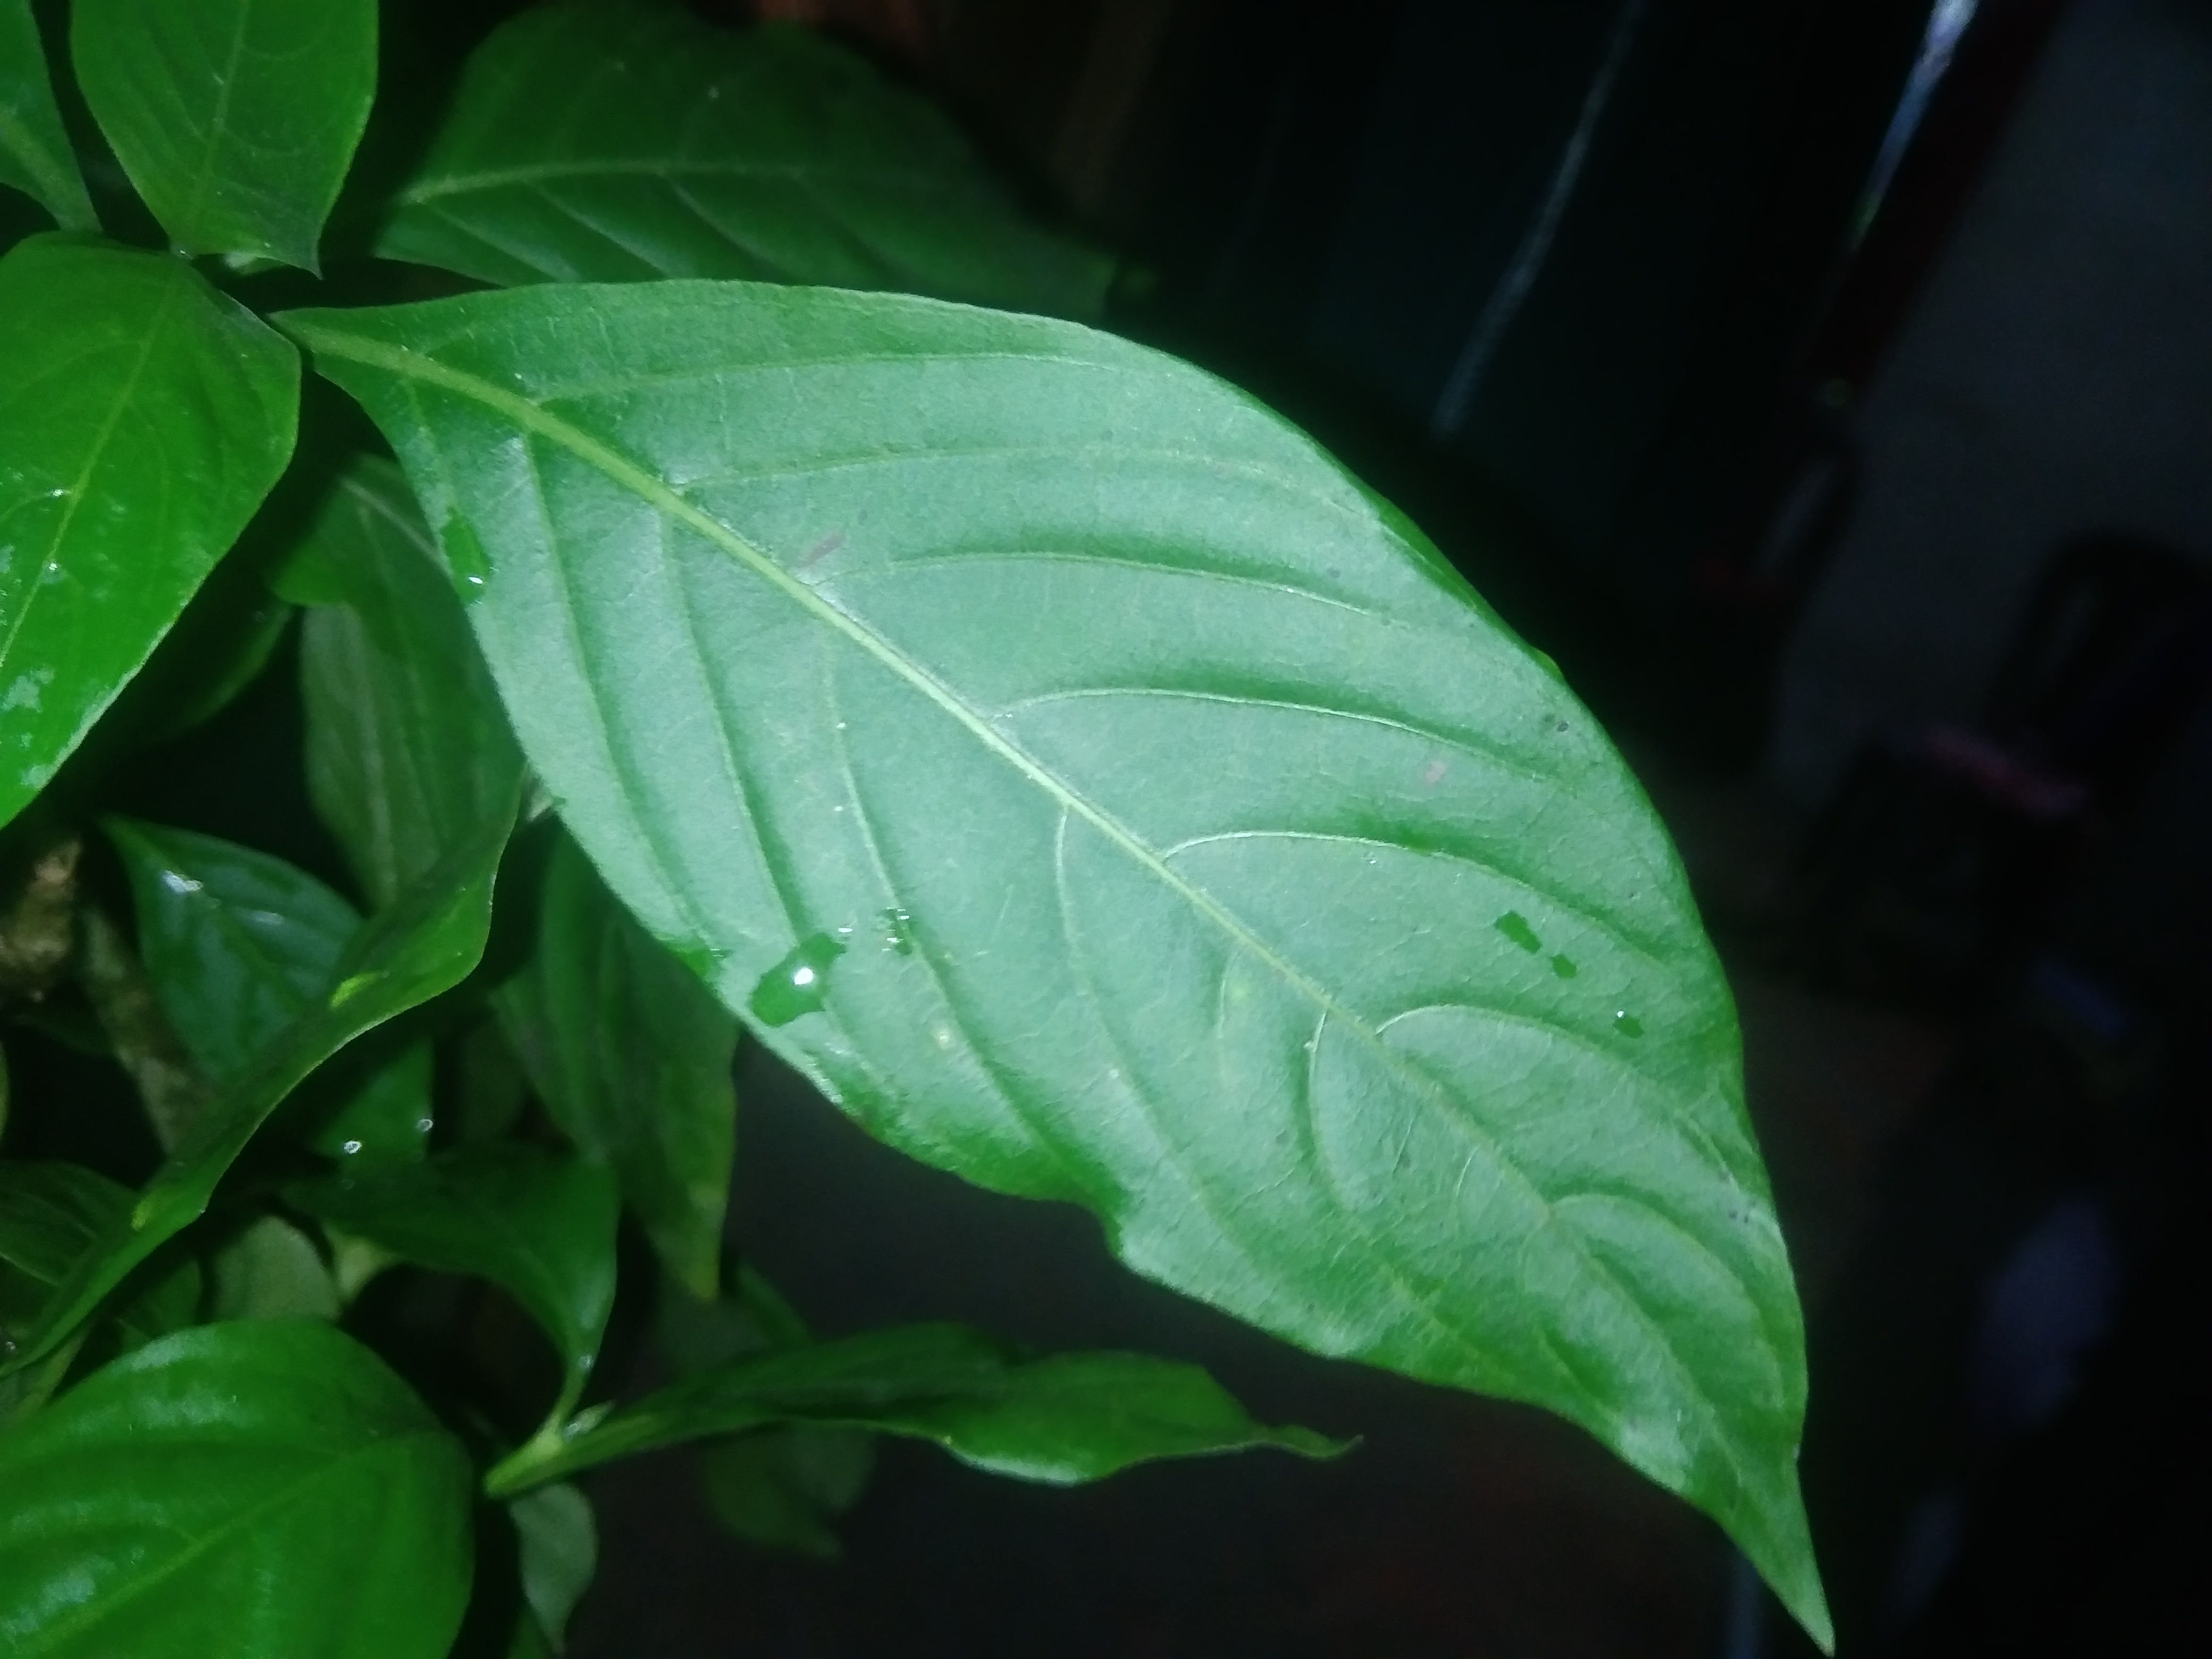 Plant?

vasaka
